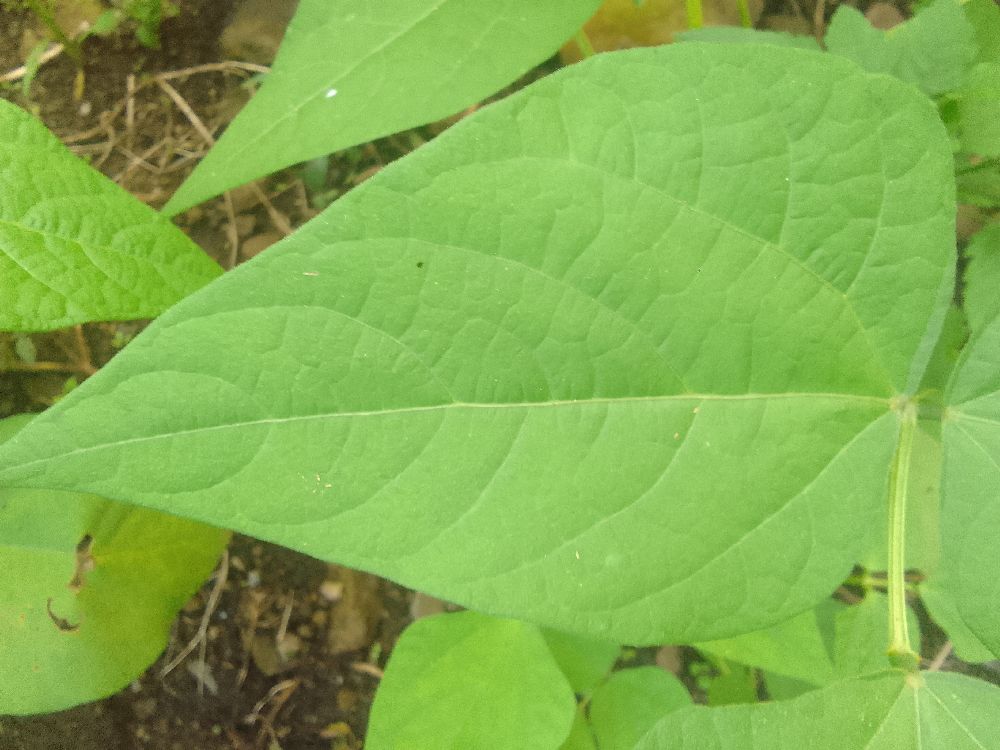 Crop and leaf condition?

common bean, healthy
